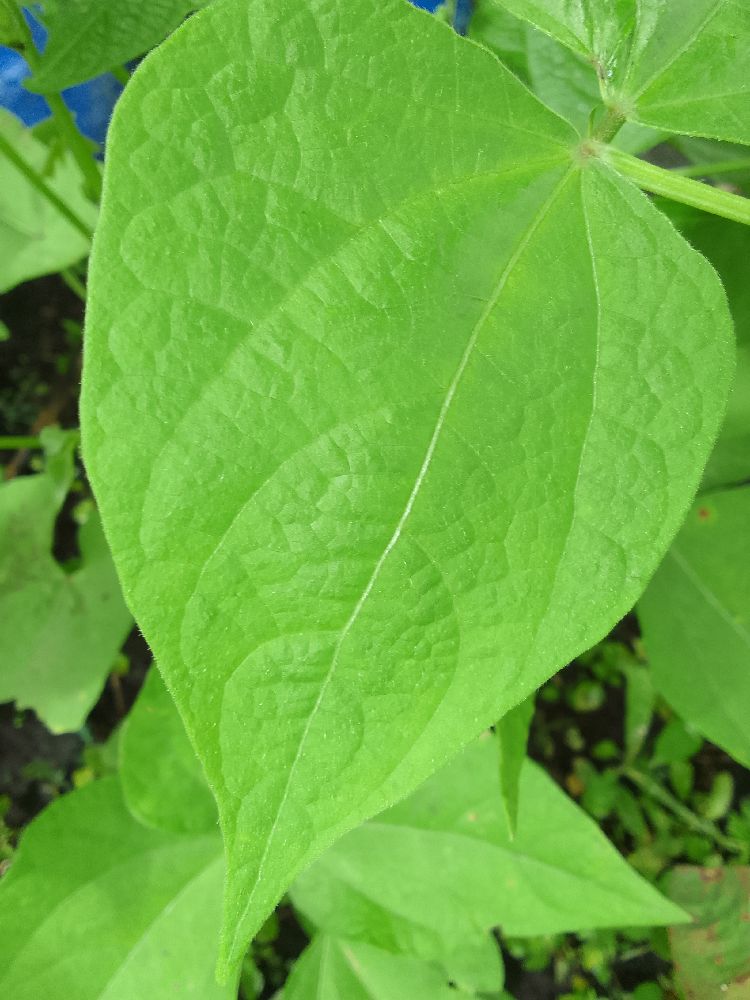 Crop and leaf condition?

common bean, healthy
